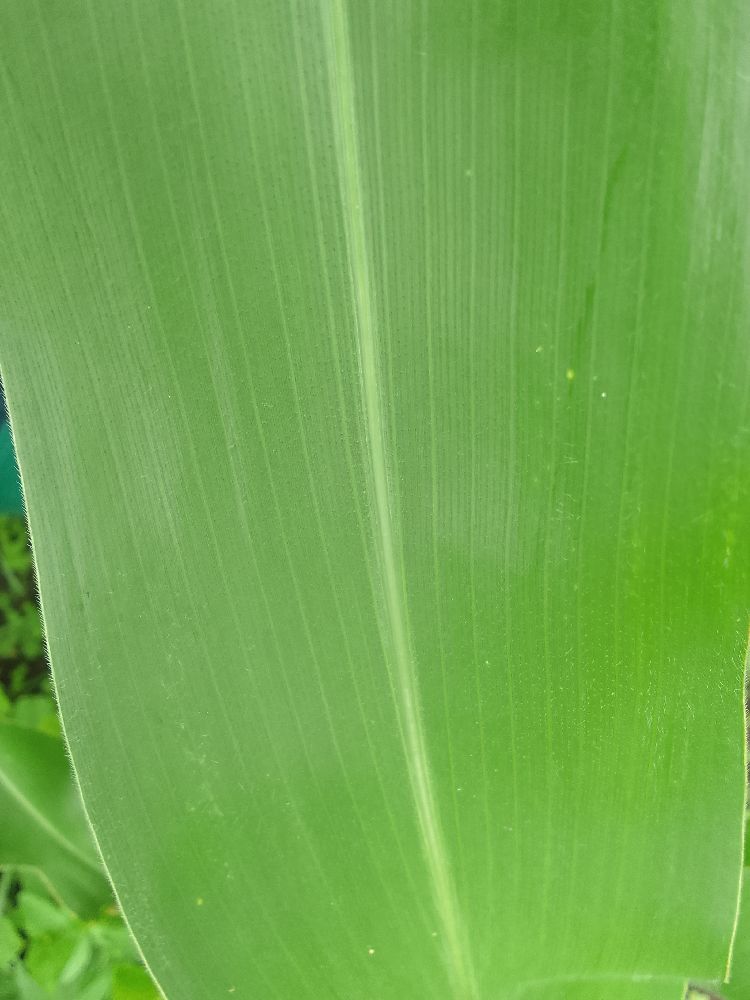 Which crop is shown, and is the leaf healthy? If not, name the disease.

maize, healthy
